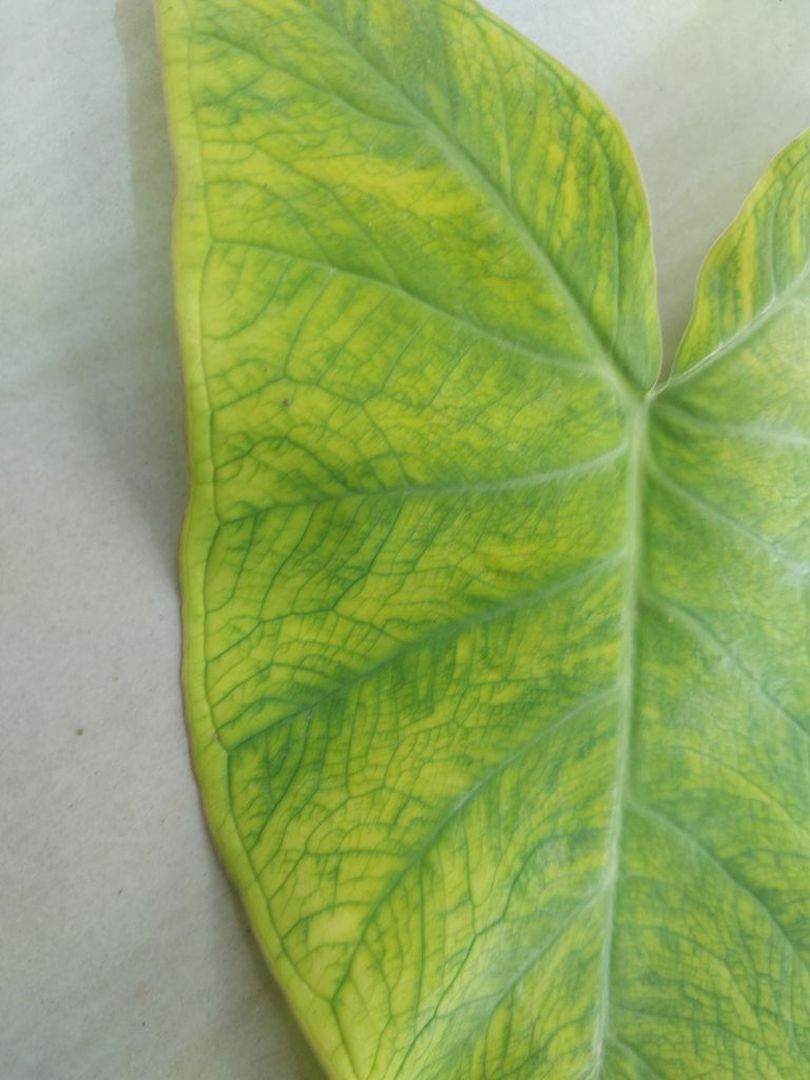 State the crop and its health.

taro, mosaic
